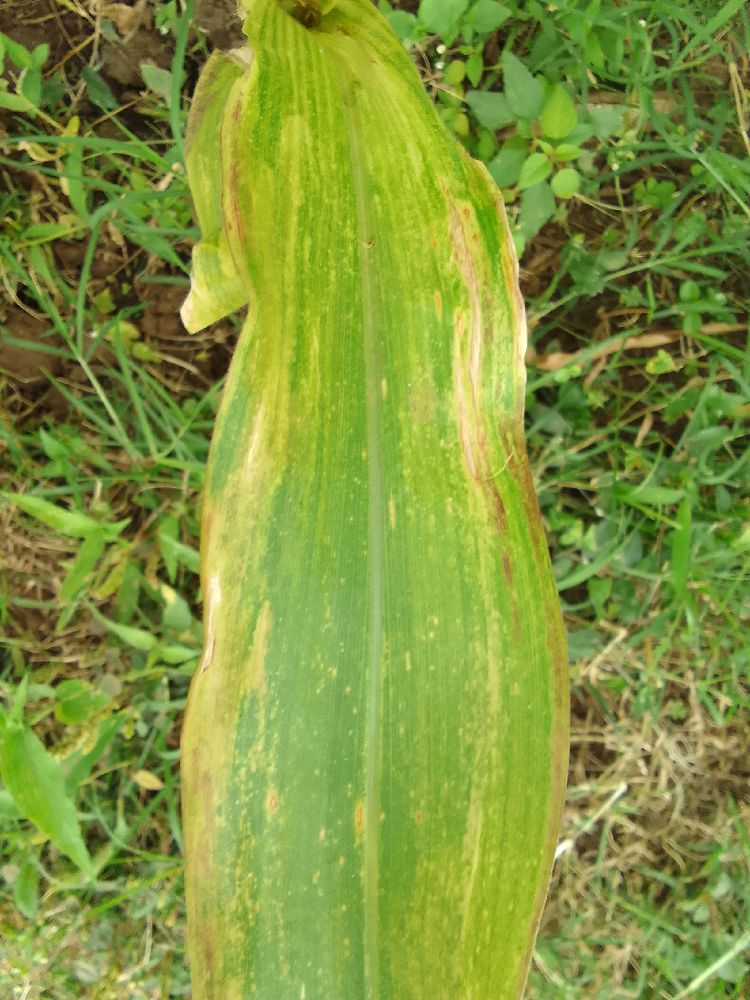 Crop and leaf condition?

maize, maize lethal necrosis
